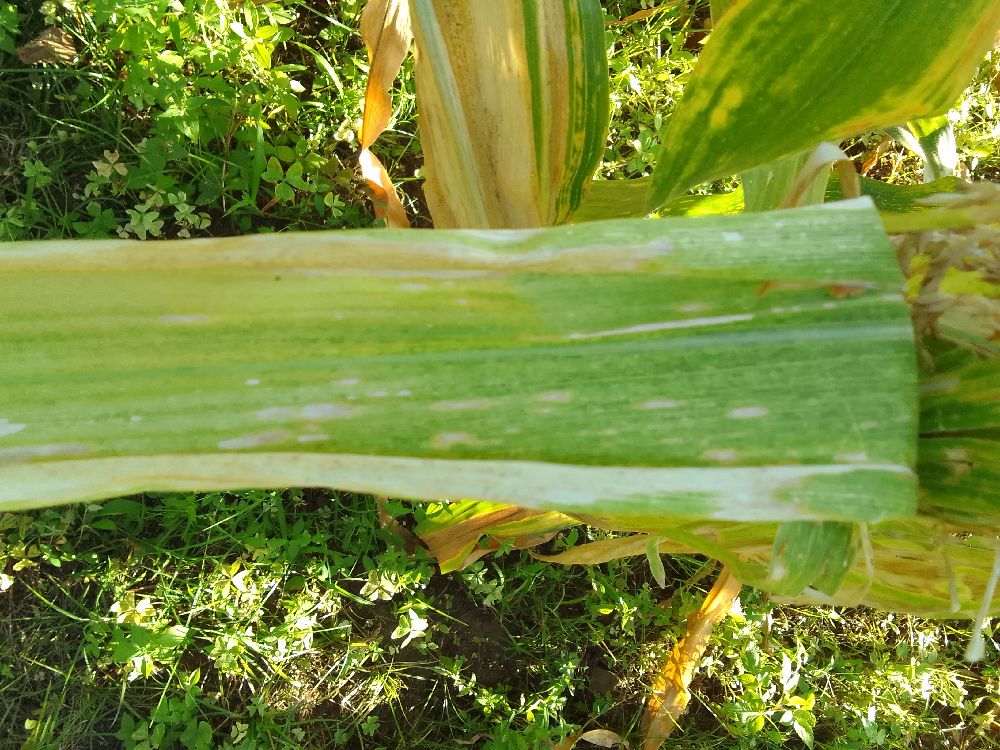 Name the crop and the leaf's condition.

maize, maize lethal necrosis
